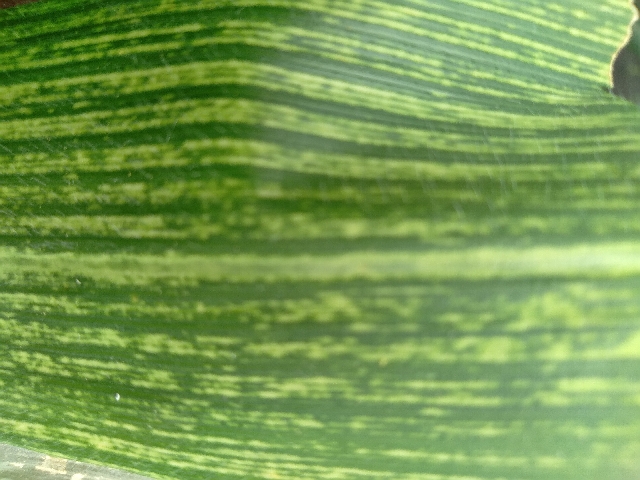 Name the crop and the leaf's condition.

maize, maize streak virus
